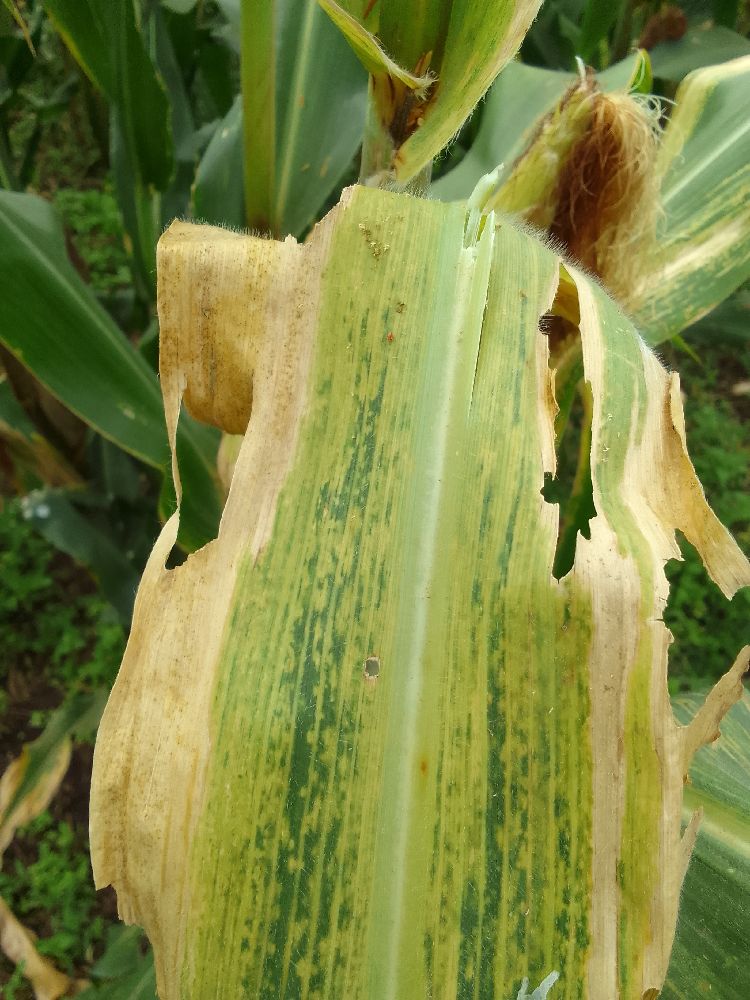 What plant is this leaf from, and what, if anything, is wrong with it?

maize, maize lethal necrosis
